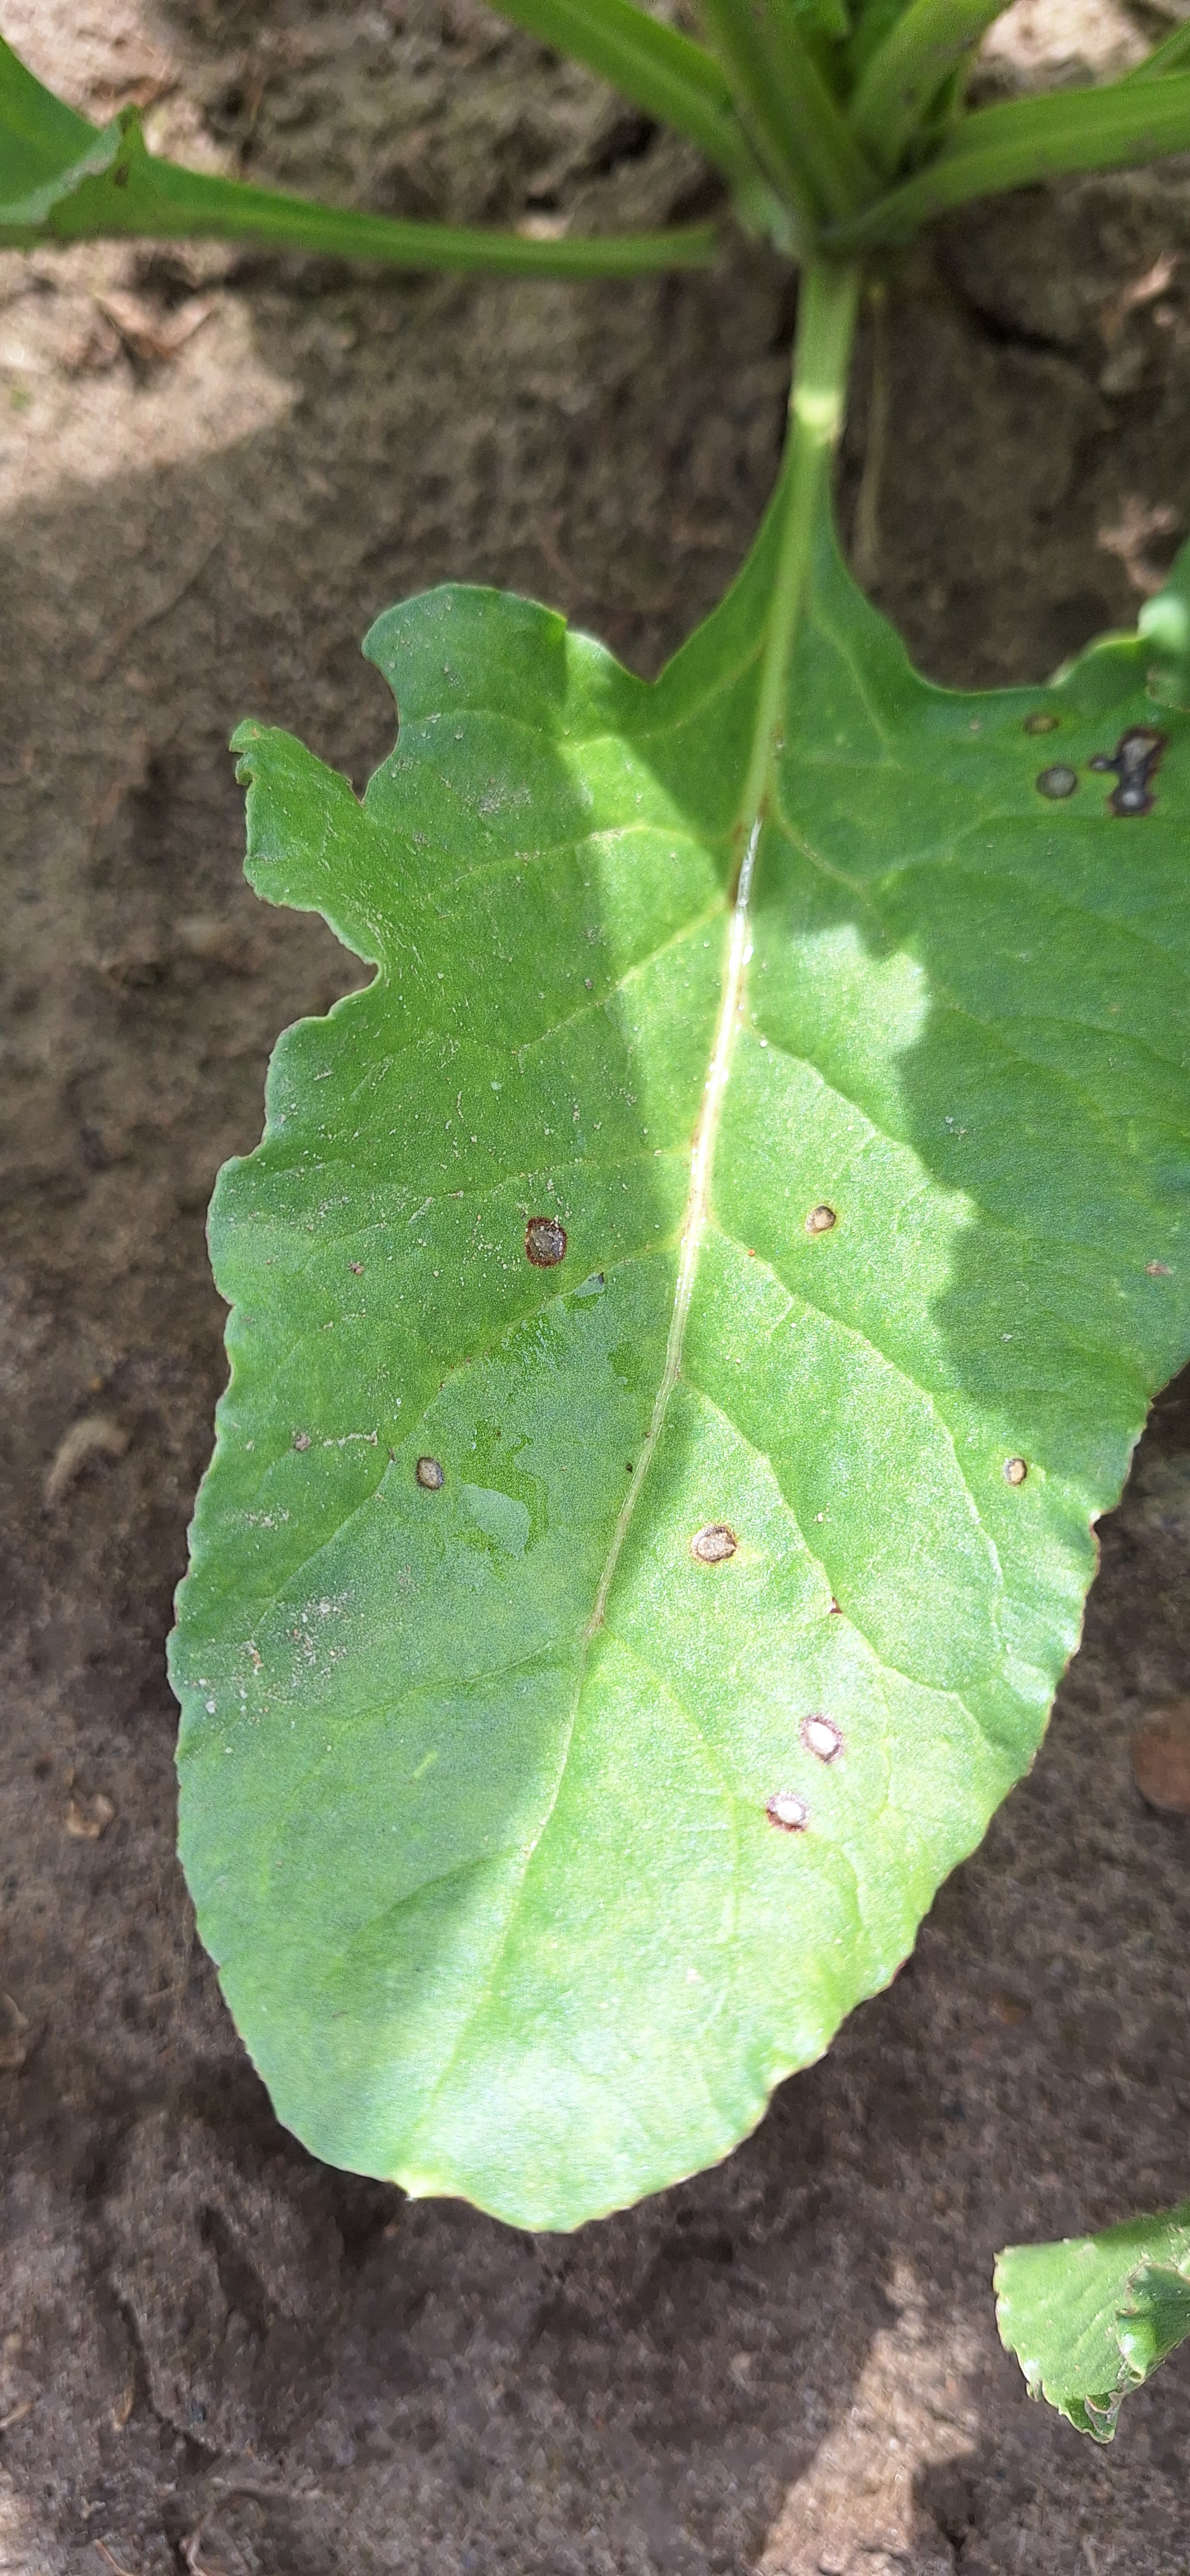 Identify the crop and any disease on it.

beet, cercospora
